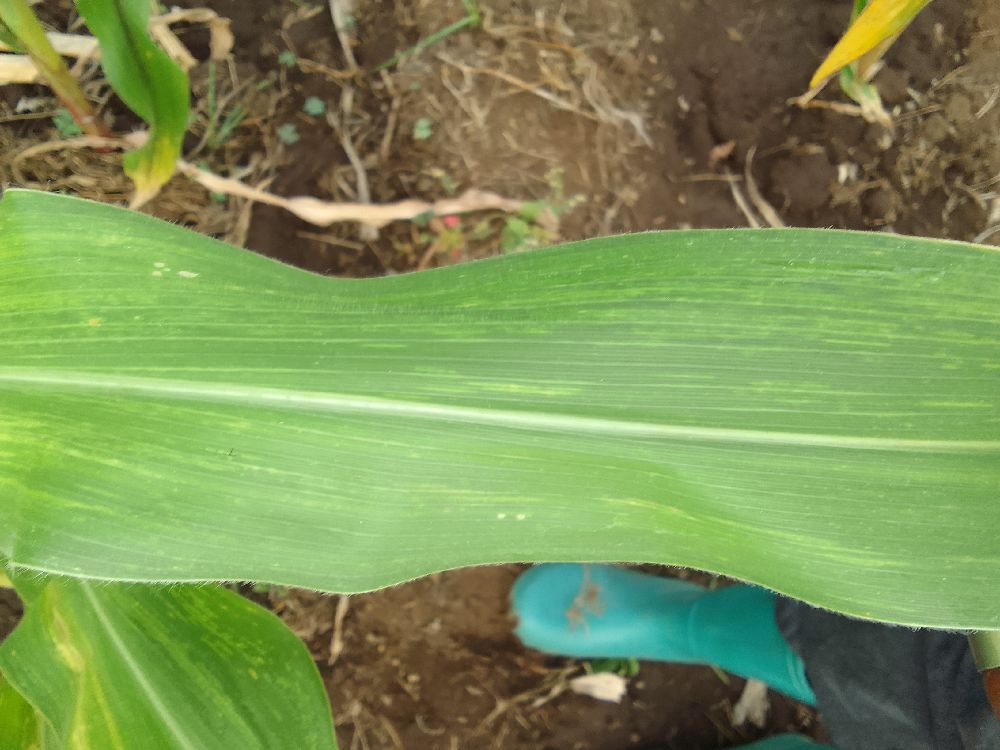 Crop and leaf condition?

maize, maize lethal necrosis
